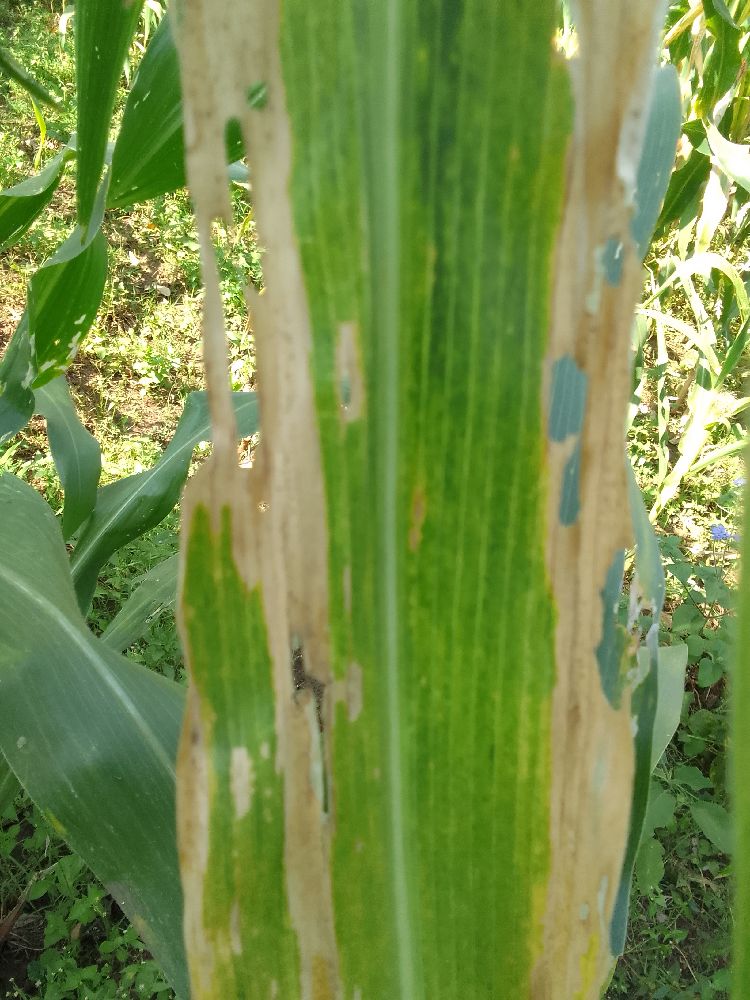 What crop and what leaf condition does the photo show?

maize, maize lethal necrosis
